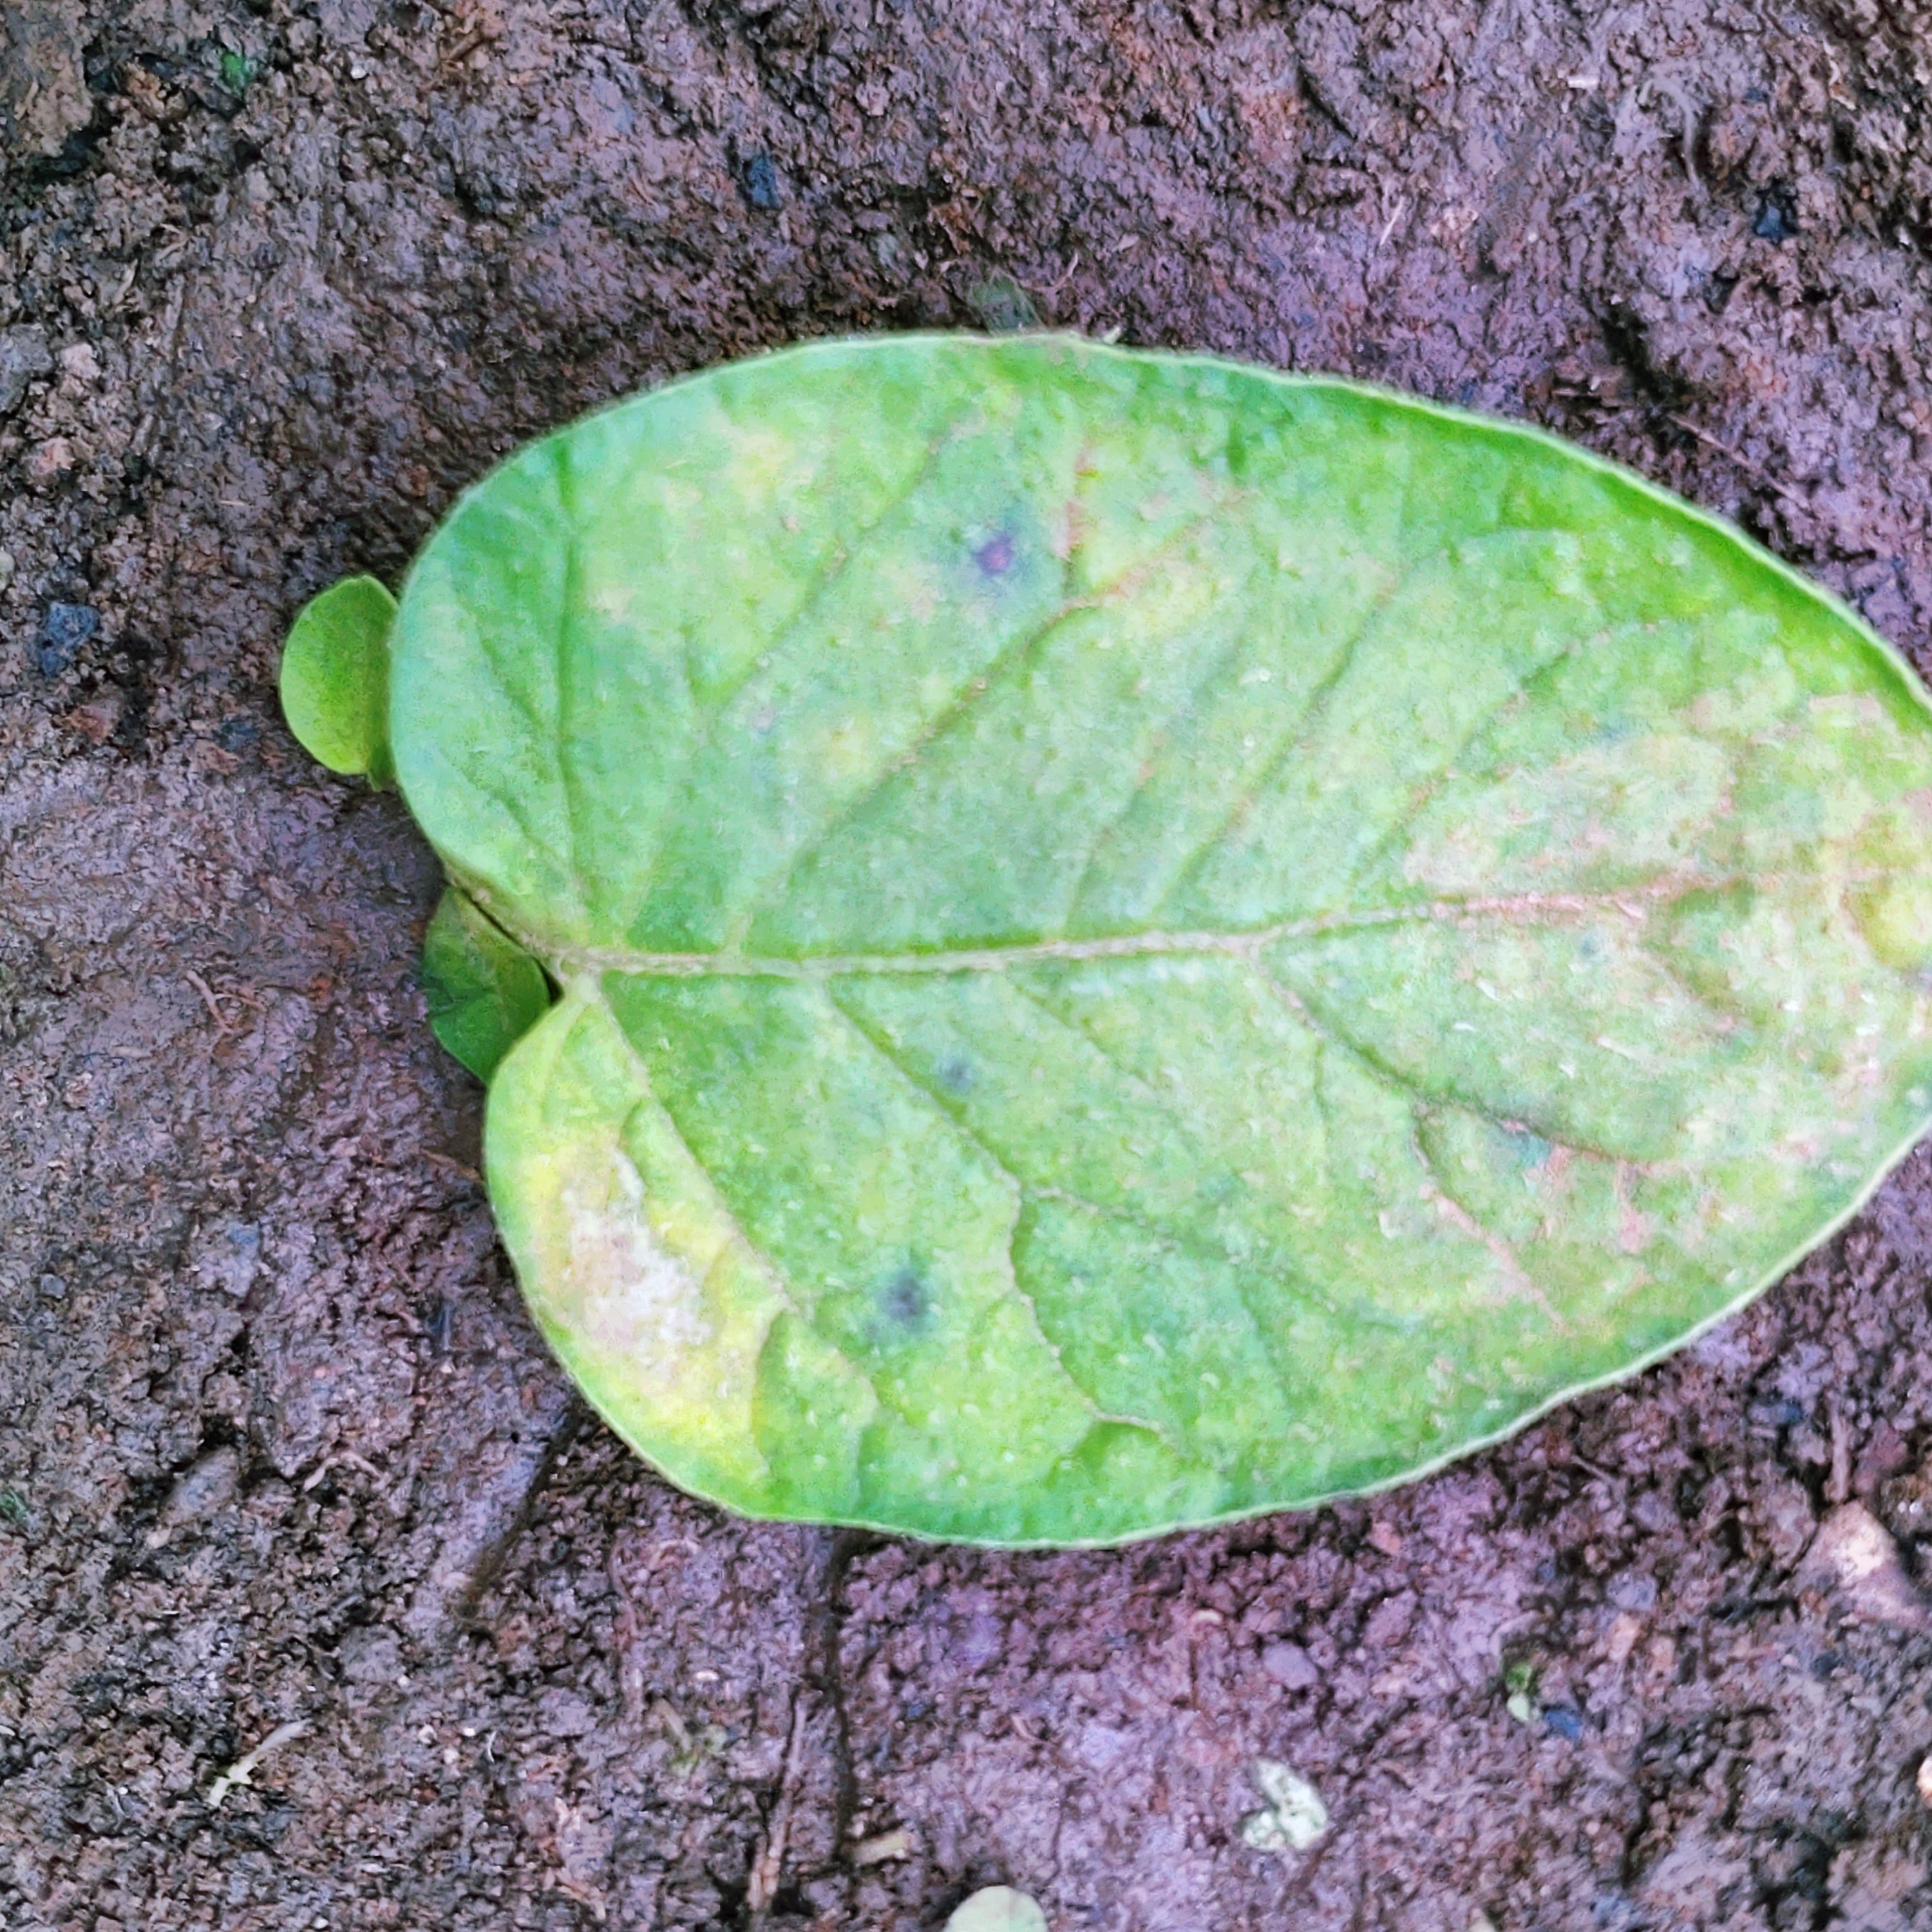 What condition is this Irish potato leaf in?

late blight
